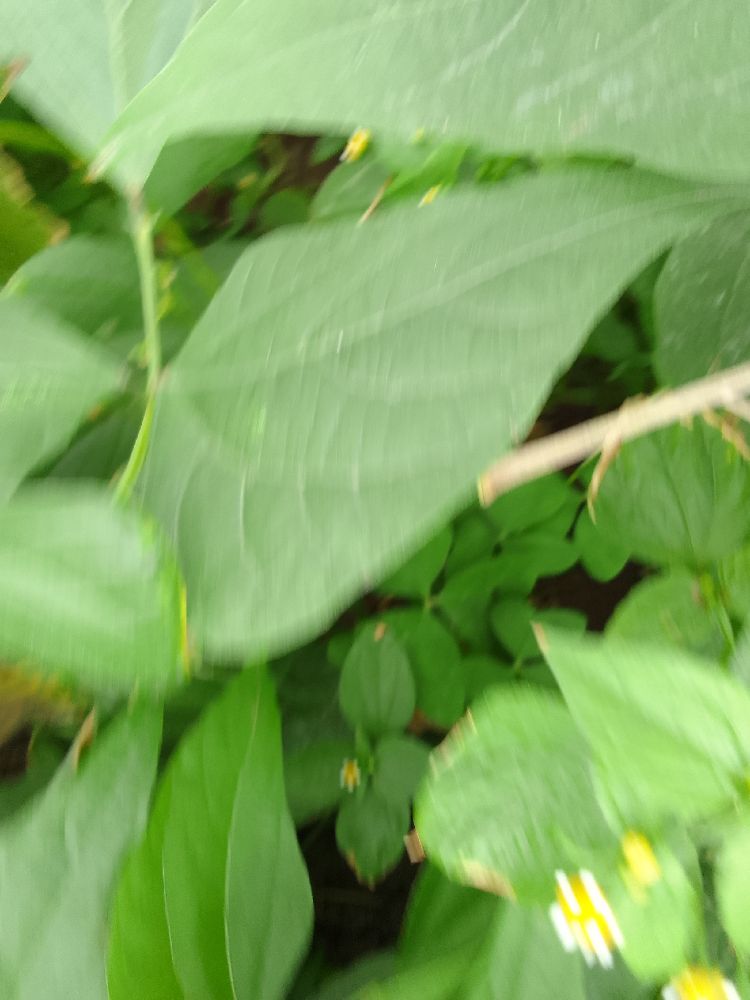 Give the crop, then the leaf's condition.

common bean, healthy
